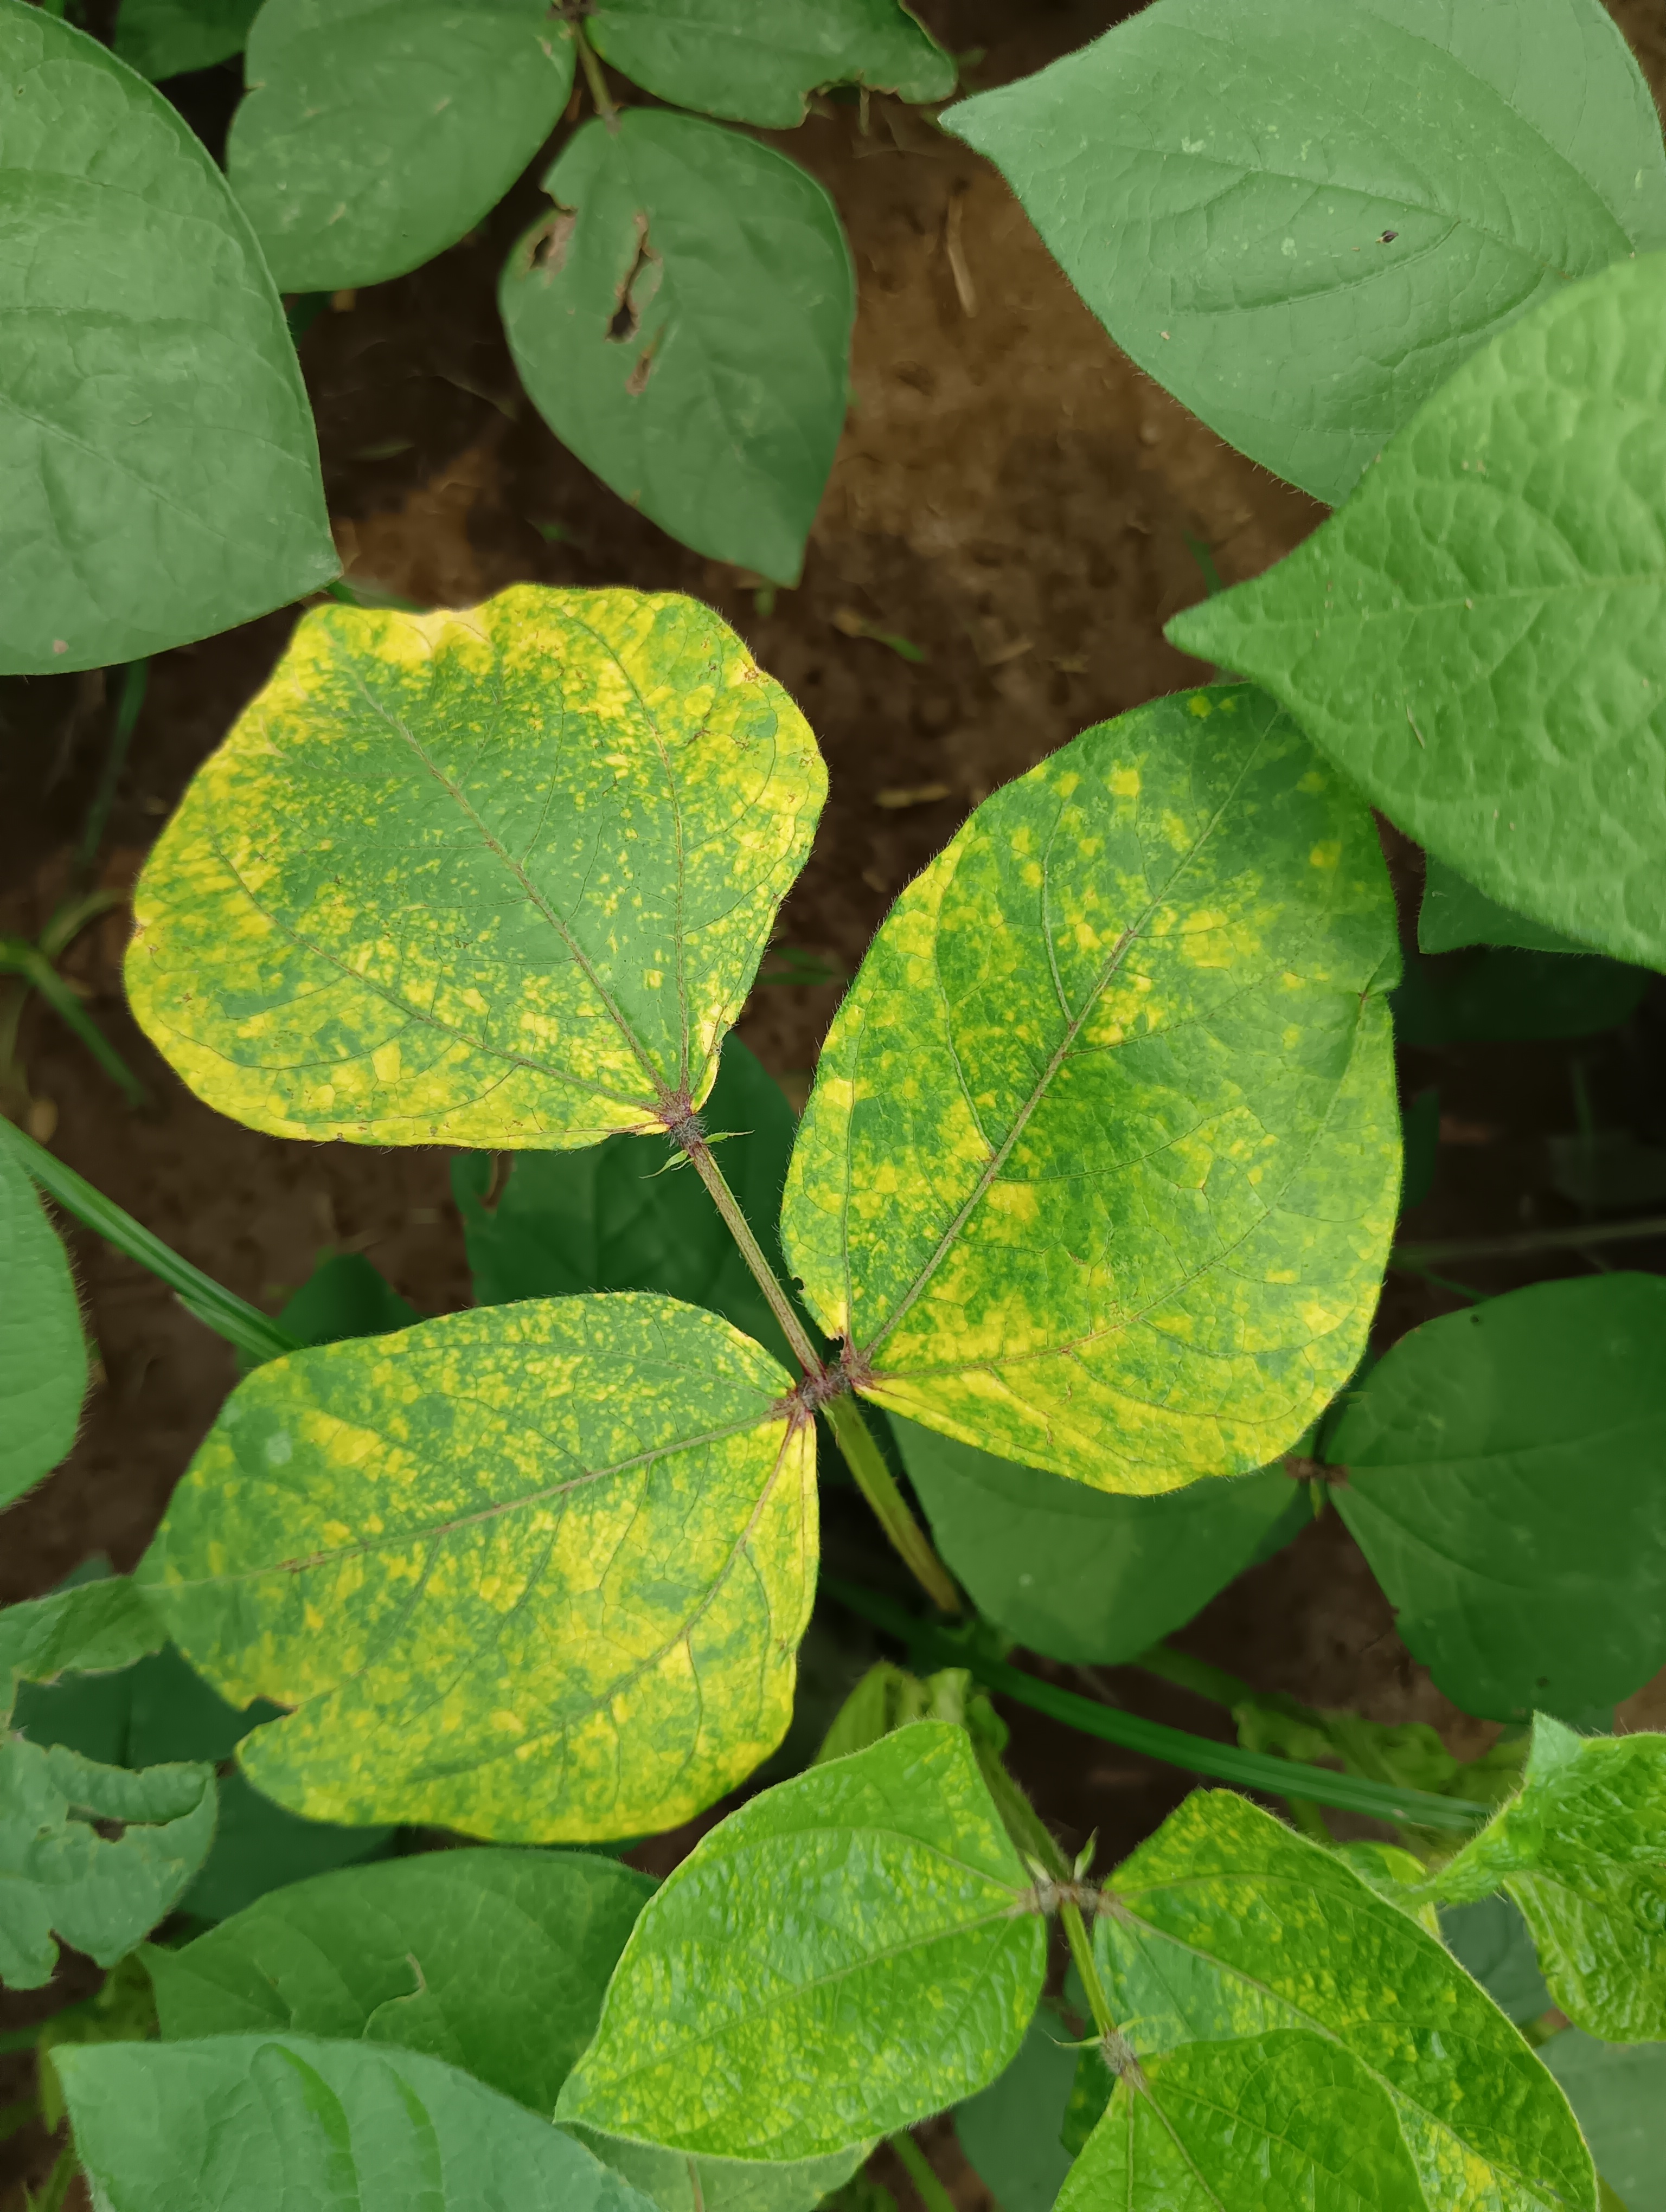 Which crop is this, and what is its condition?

mungbean, yellow mosaic
